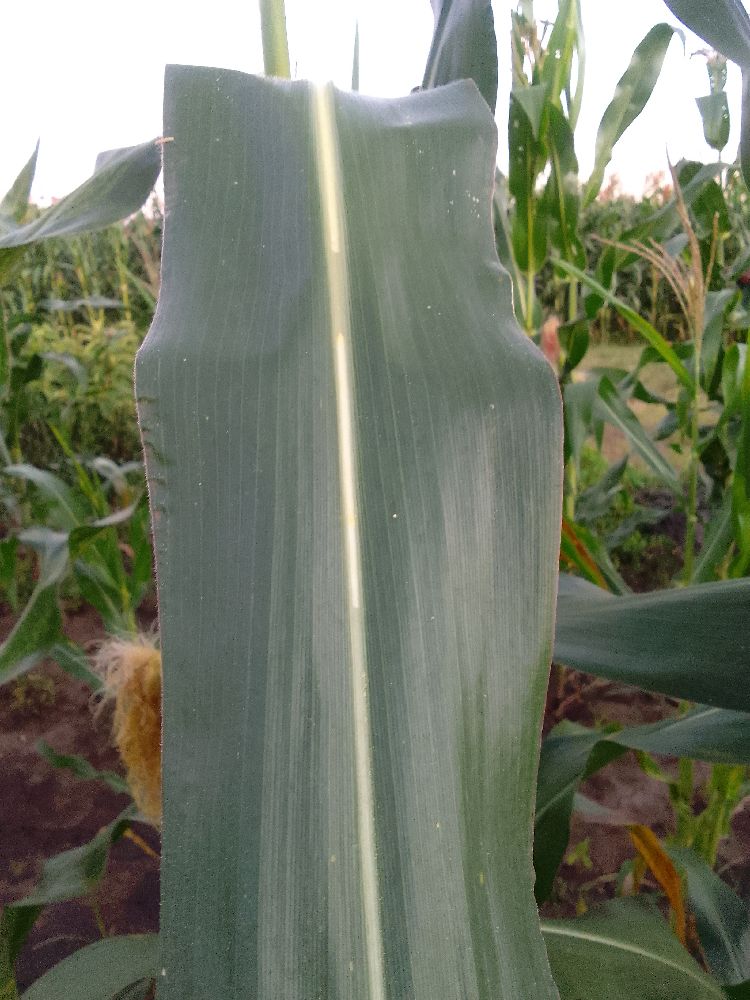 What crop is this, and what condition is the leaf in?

common bean, healthy
